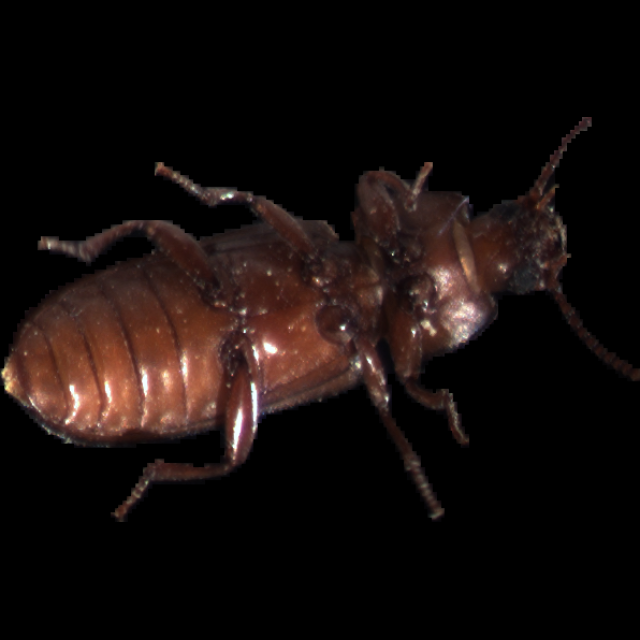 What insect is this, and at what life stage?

mealworm beetle
